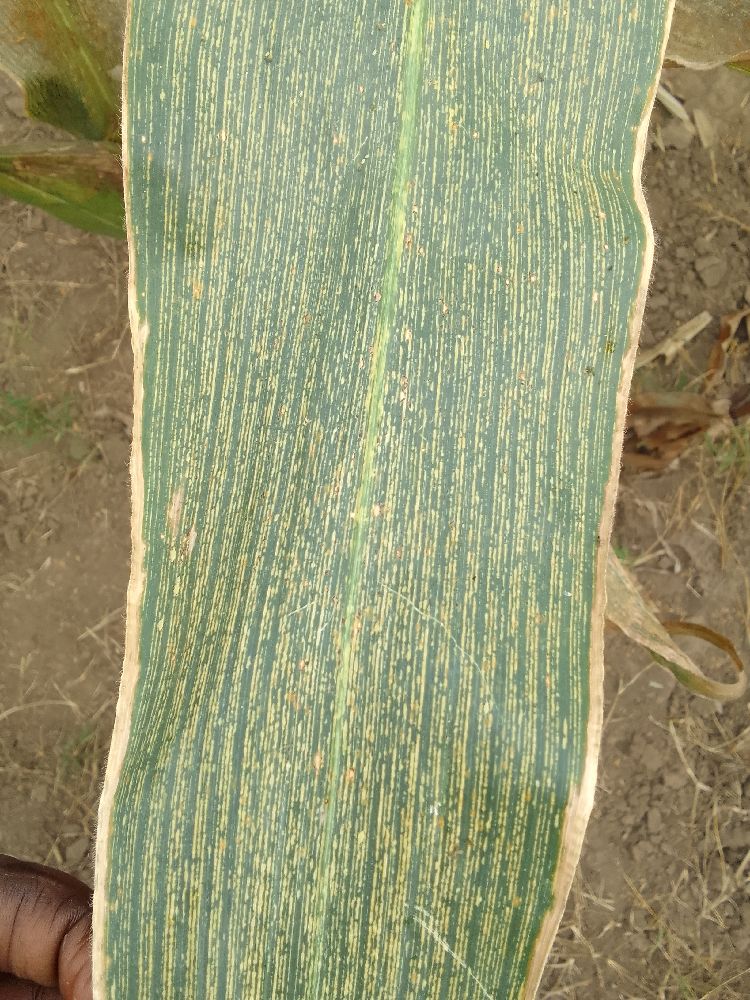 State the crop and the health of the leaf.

maize, maize streak virus
